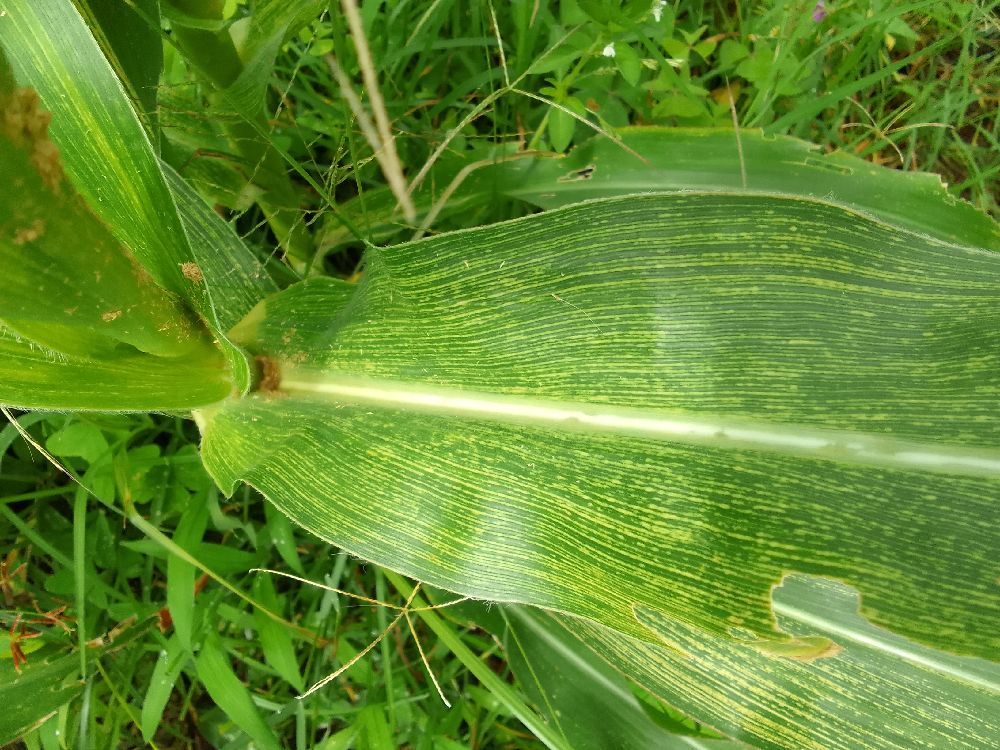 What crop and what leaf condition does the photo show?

maize, maize streak virus
